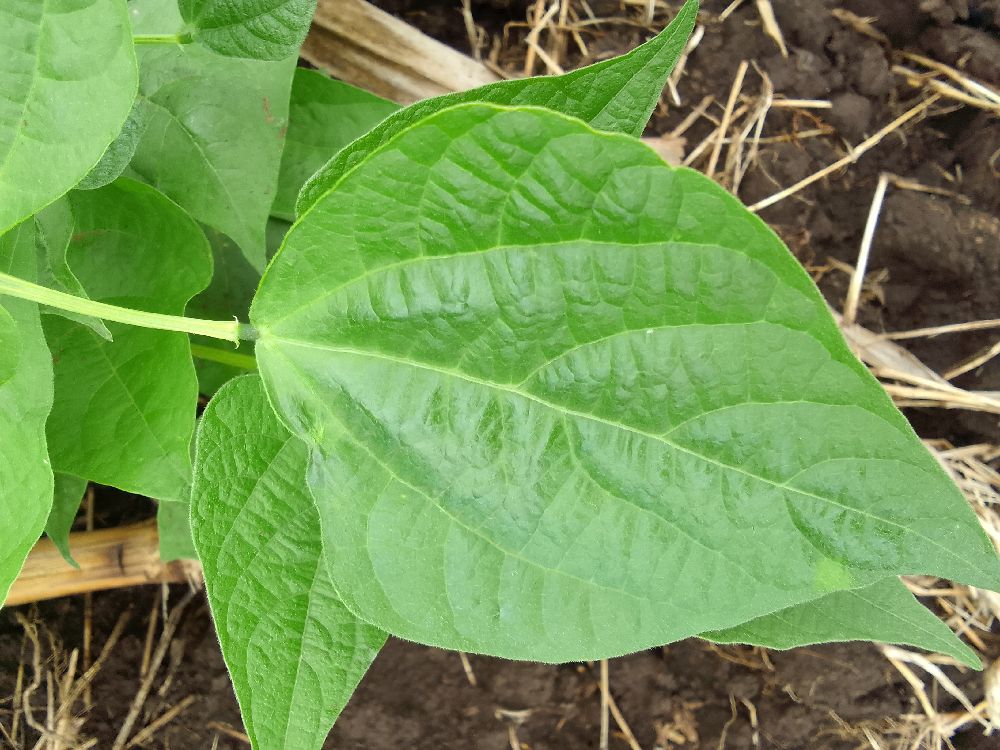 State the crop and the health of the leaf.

common bean, healthy
